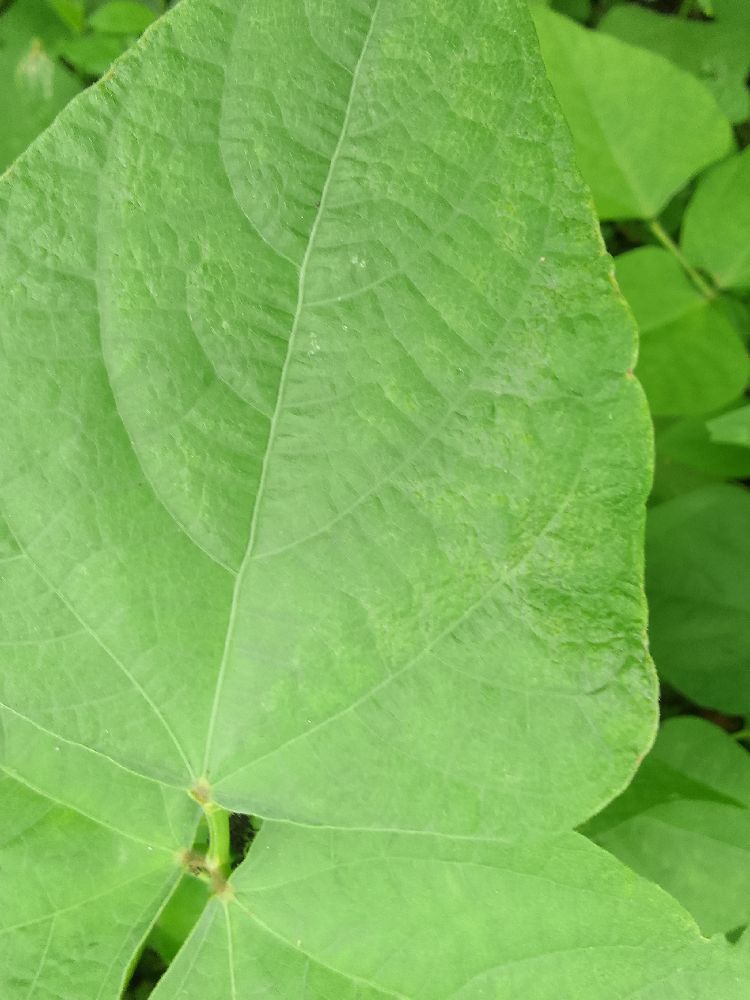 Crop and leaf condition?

common bean, healthy
